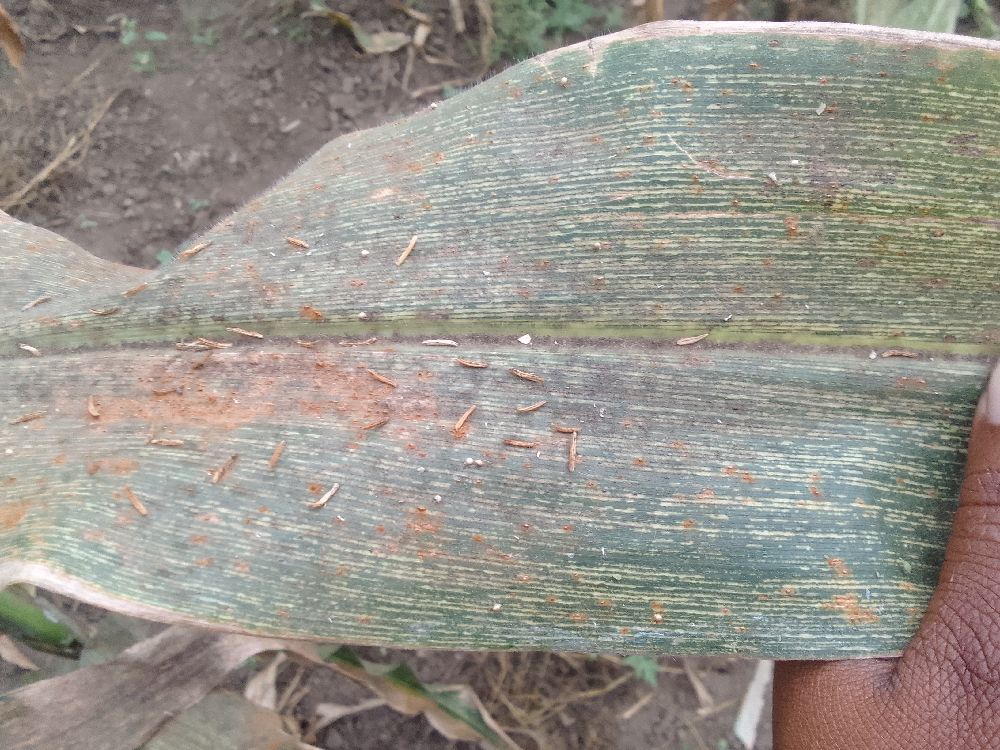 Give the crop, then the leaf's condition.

maize, maize streak virus
